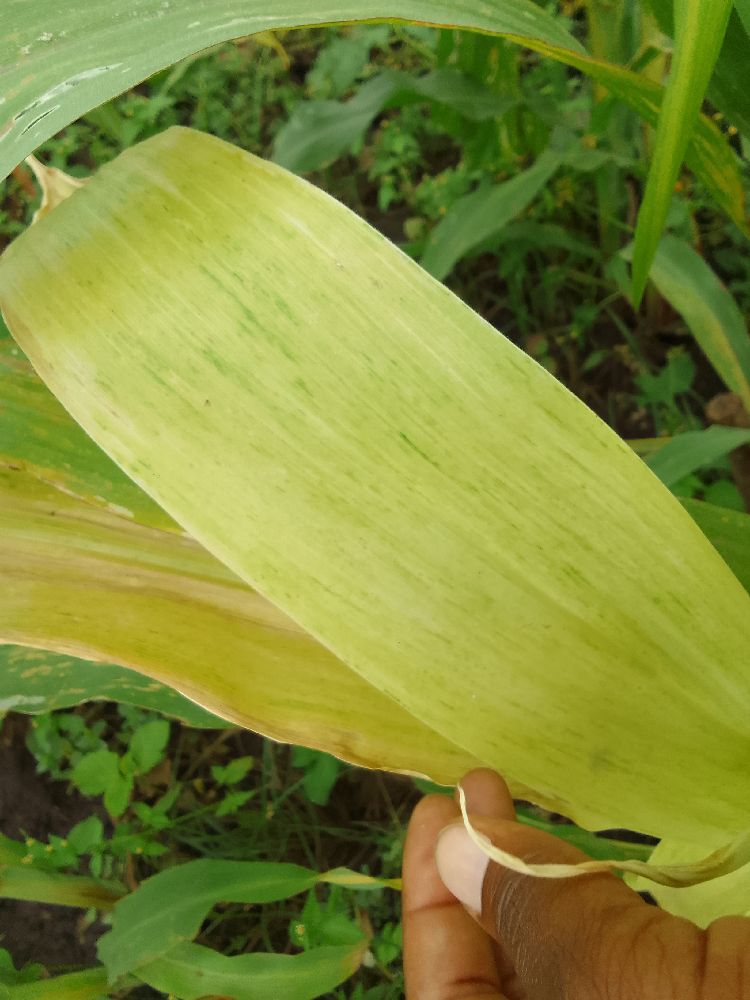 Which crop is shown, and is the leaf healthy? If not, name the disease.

maize, maize lethal necrosis
